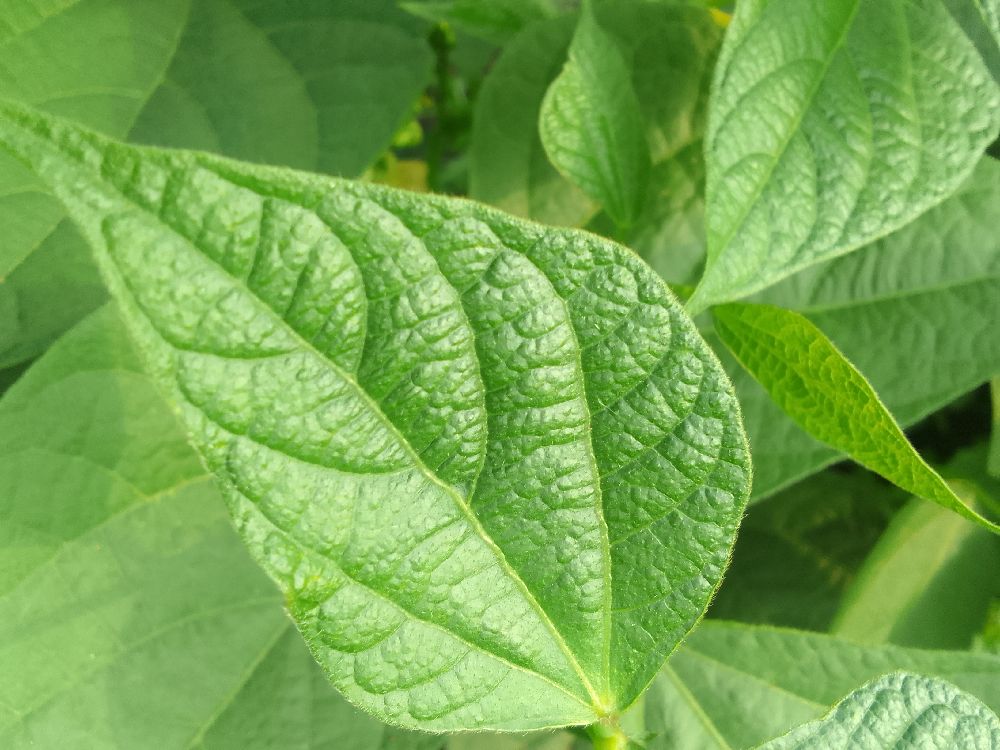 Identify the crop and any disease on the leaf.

common bean, healthy
